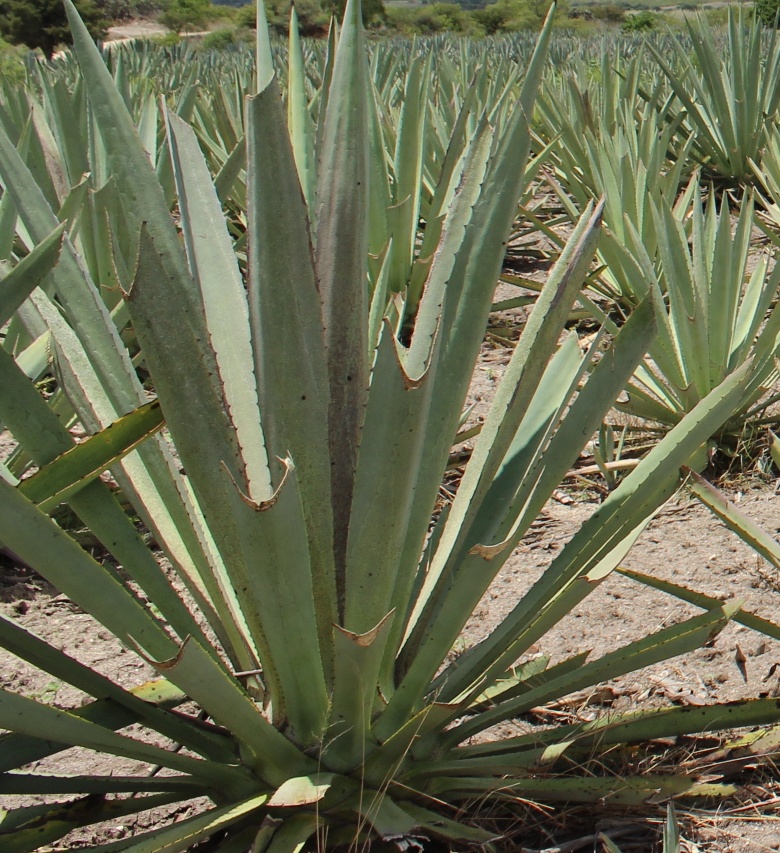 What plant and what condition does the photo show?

agave, spotted
